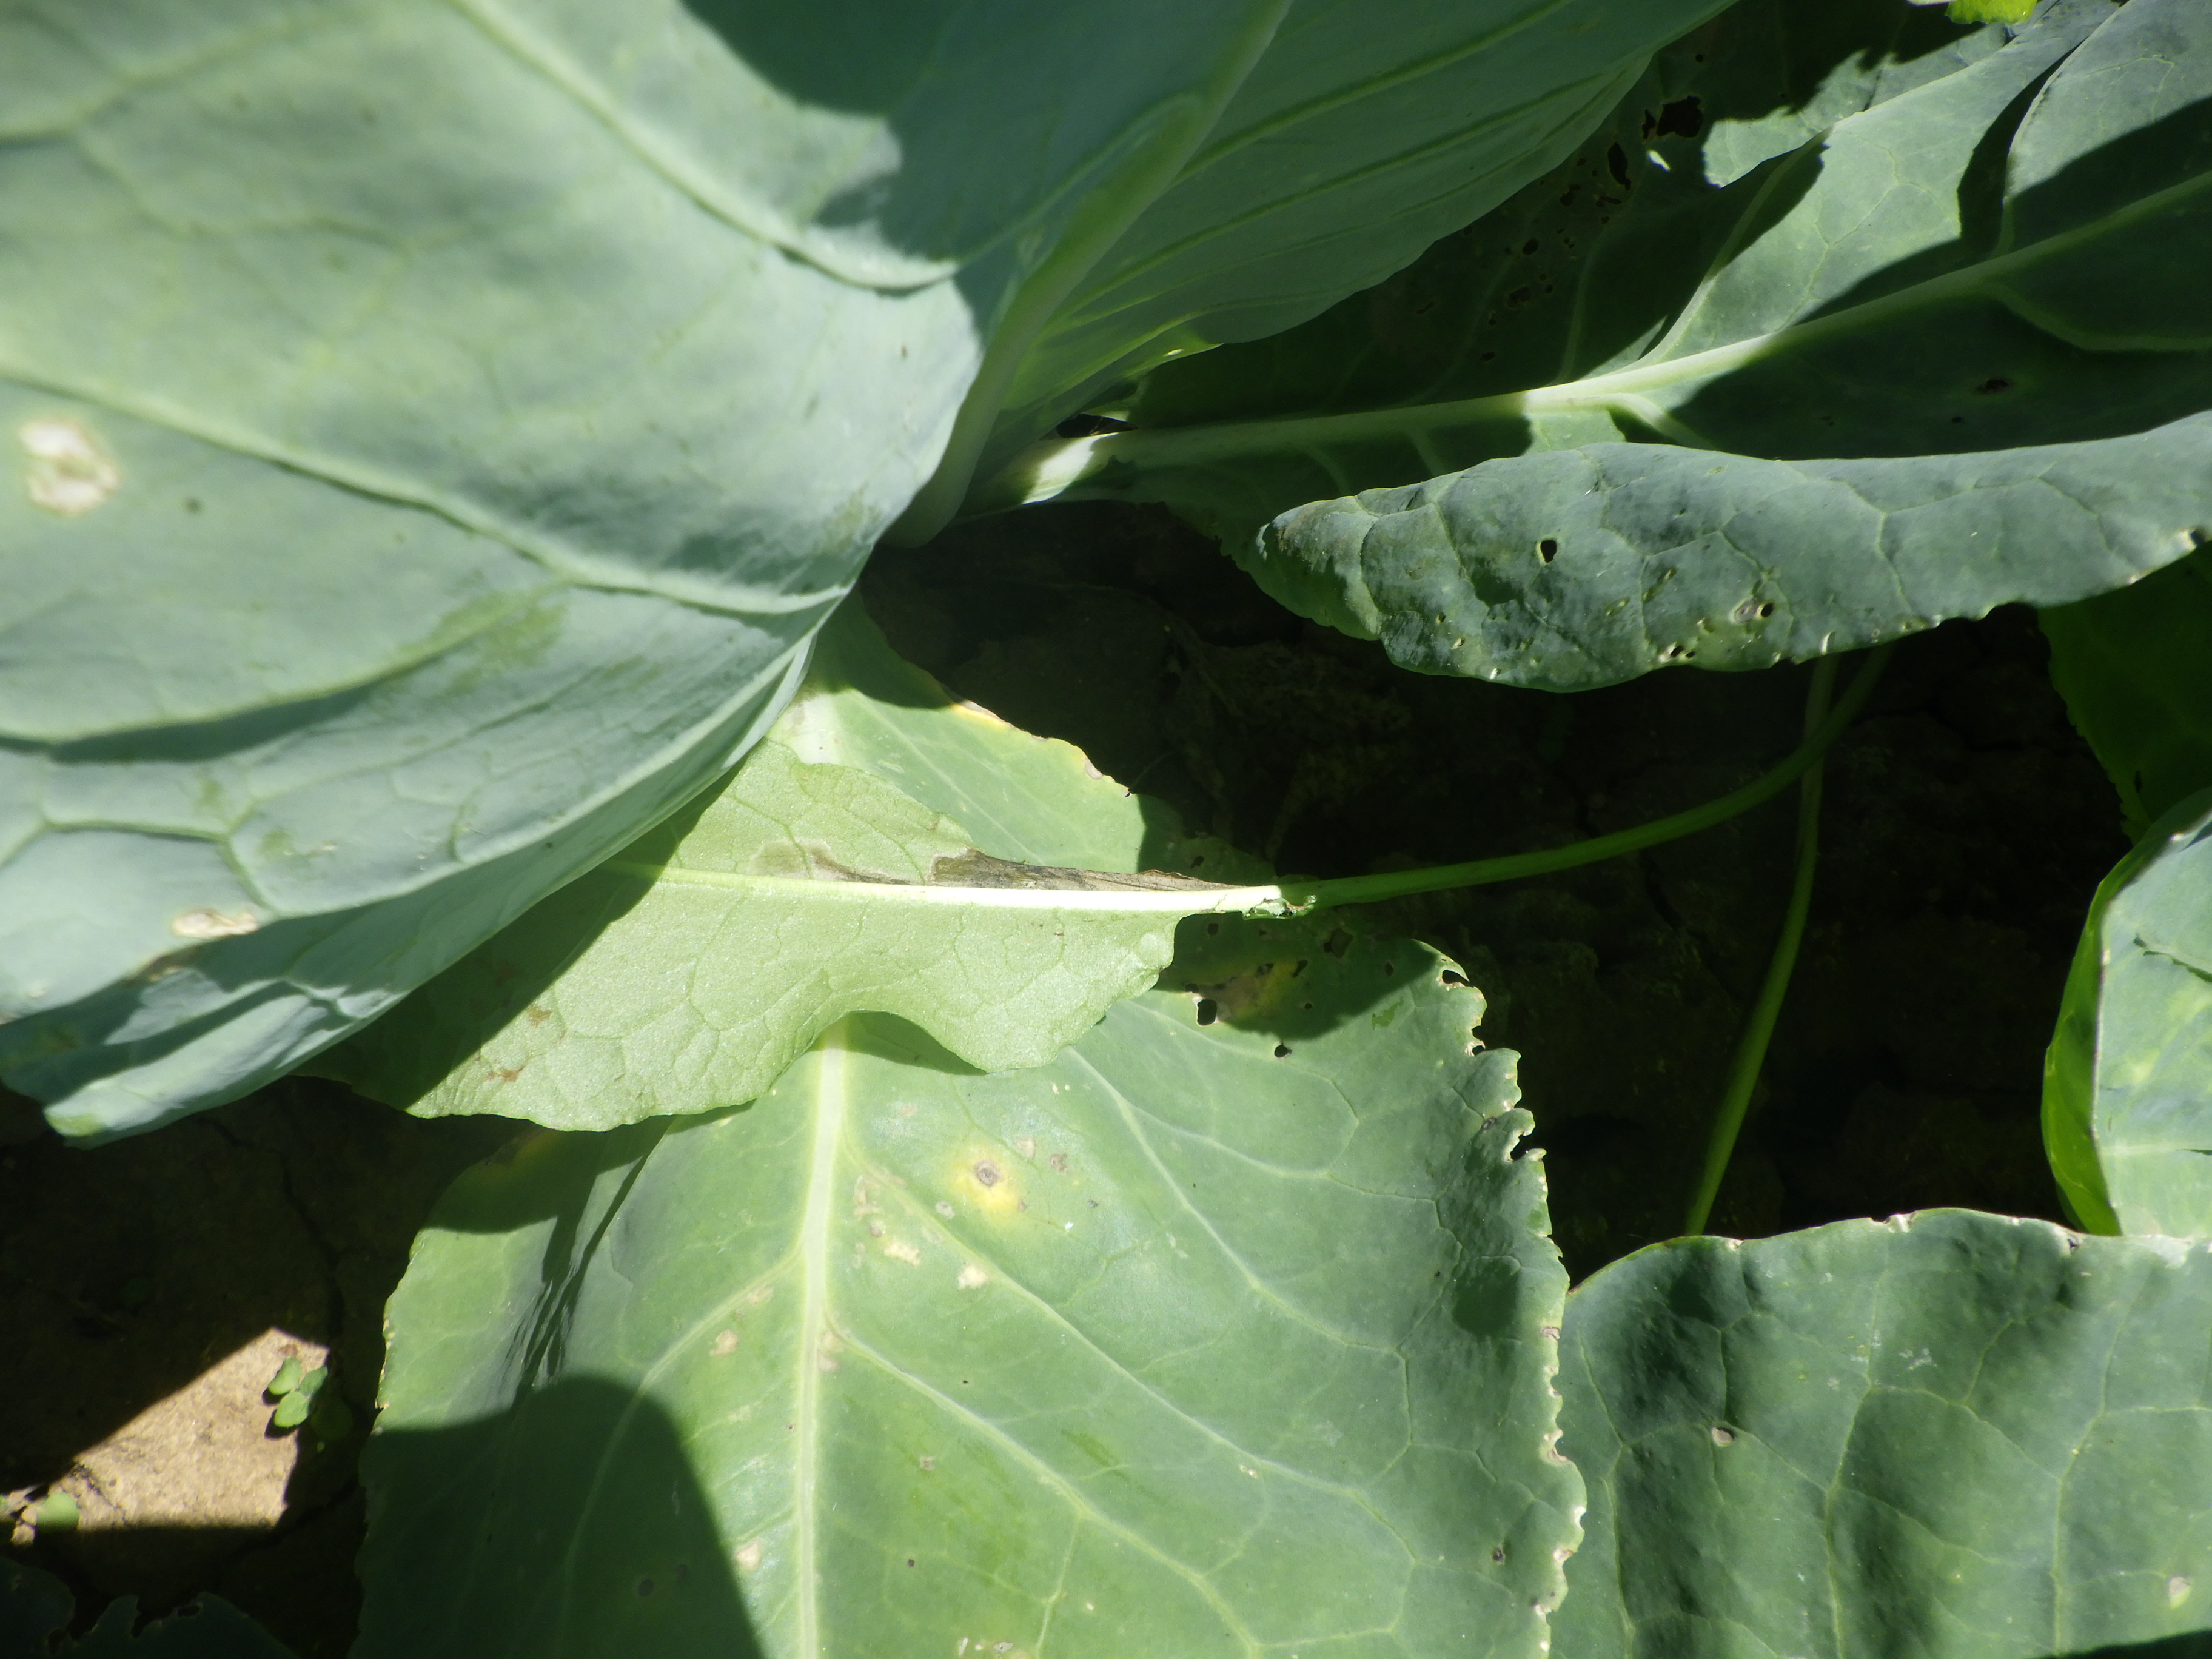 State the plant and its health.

cabbage, alternaria, phytophagous
